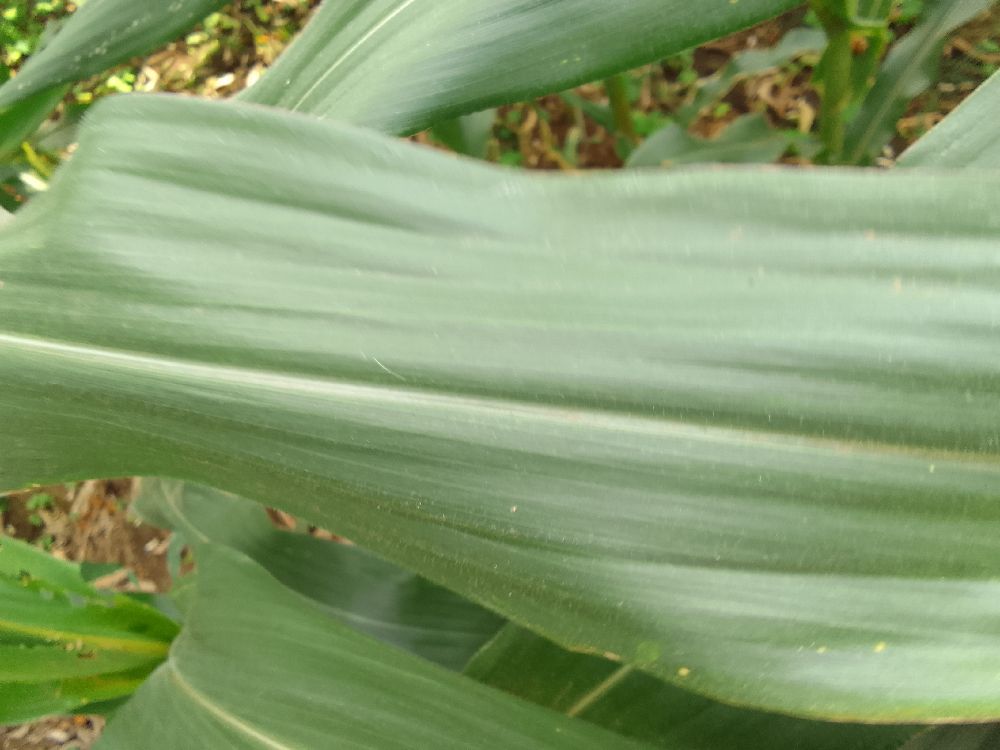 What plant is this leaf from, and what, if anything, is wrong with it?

maize, healthy
